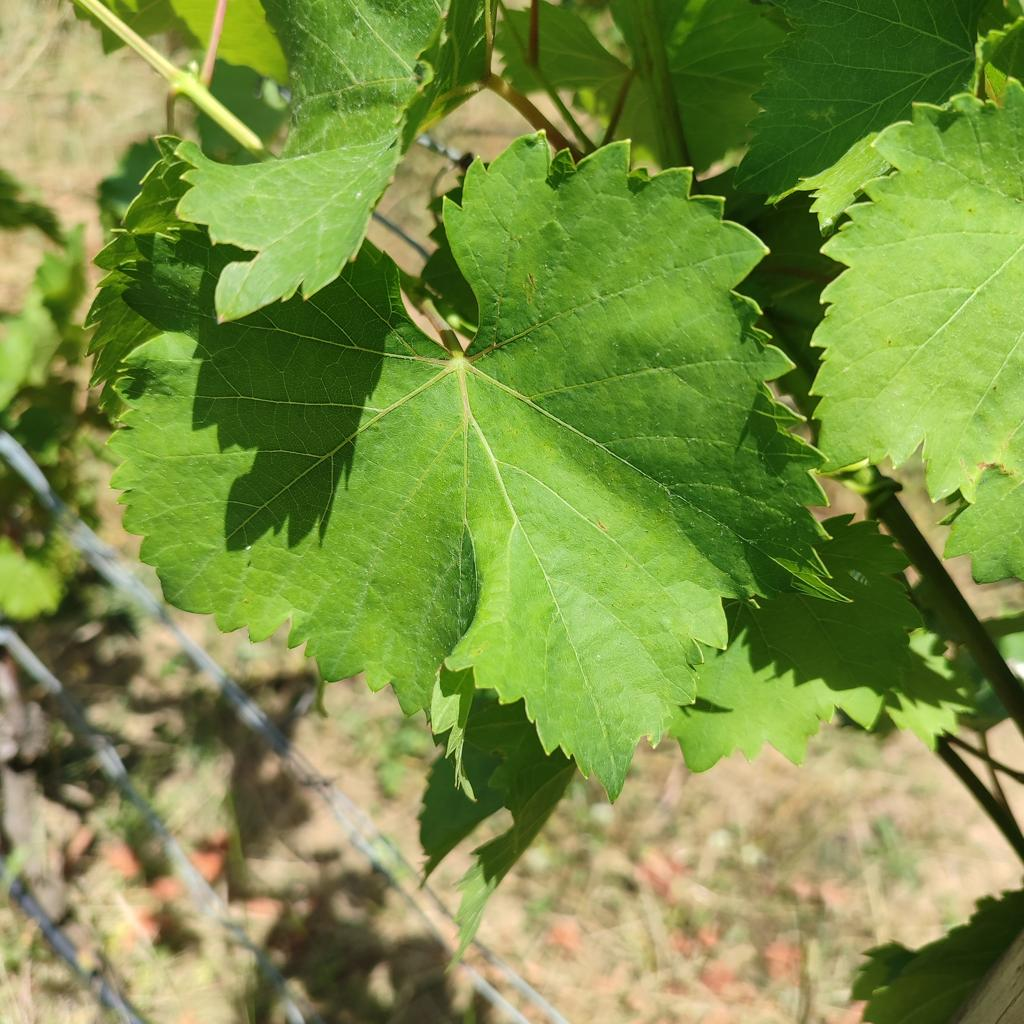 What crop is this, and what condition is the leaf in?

grapevine, healthy
